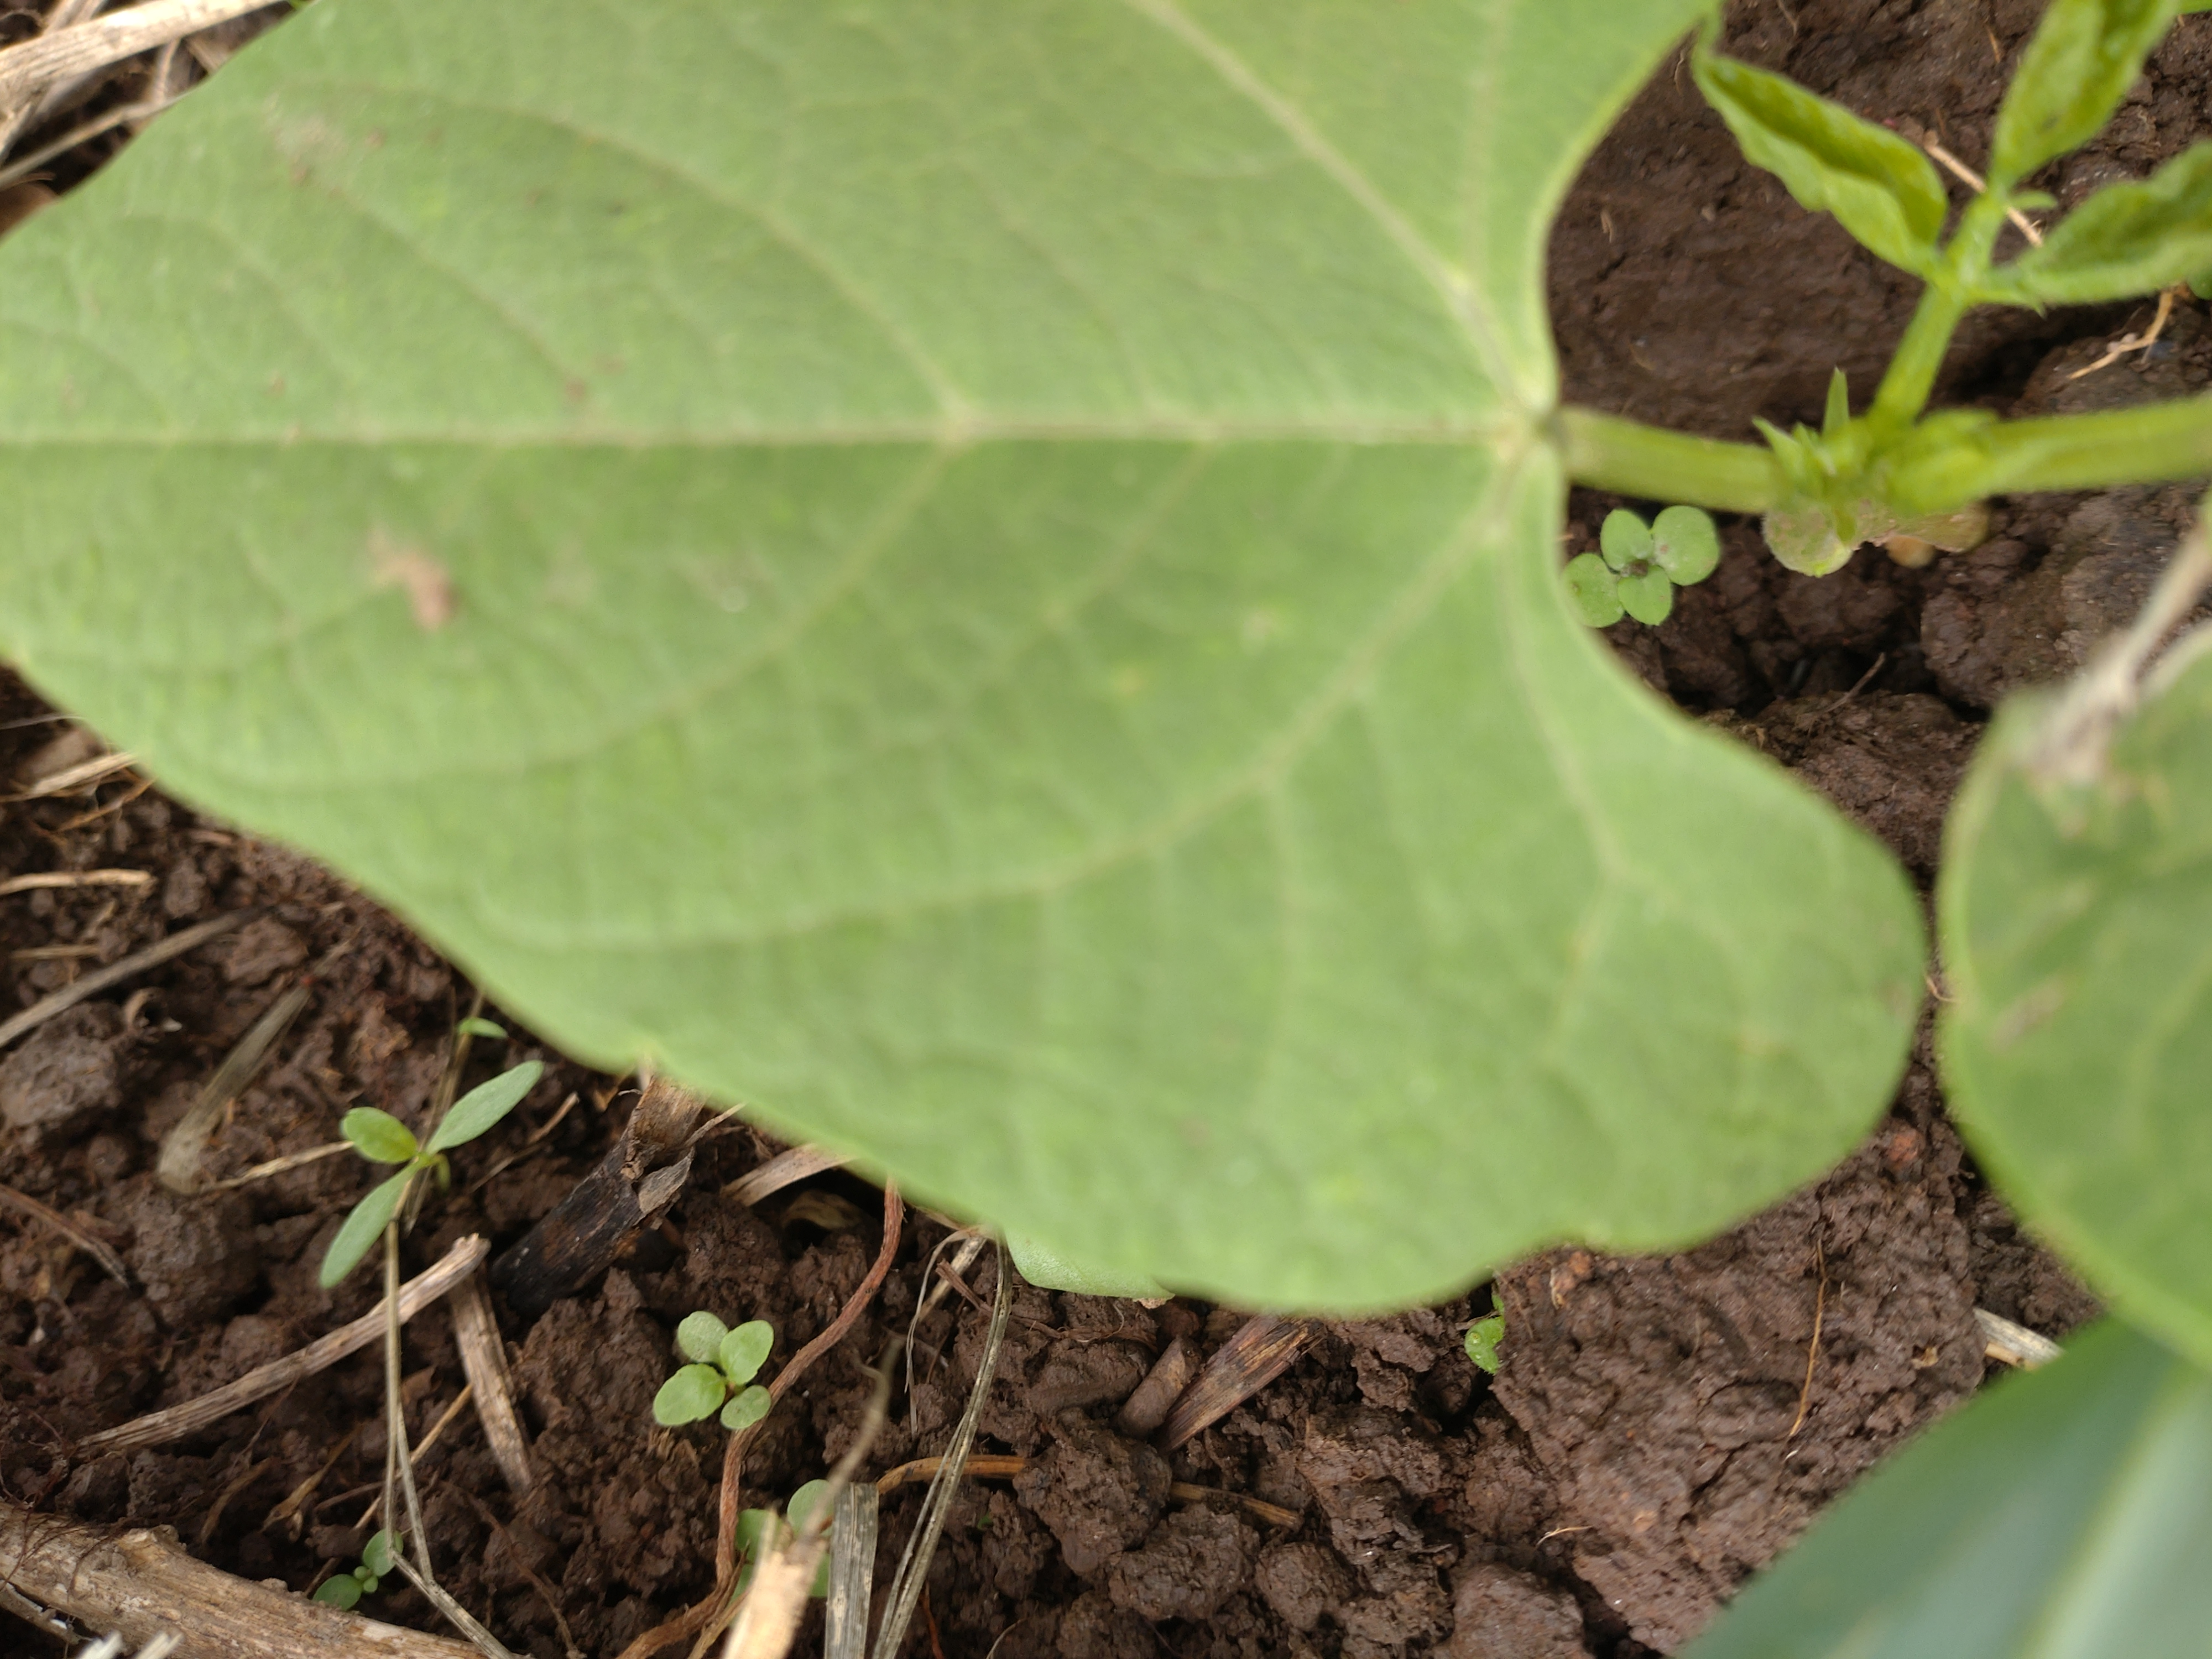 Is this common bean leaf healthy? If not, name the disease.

healthy
